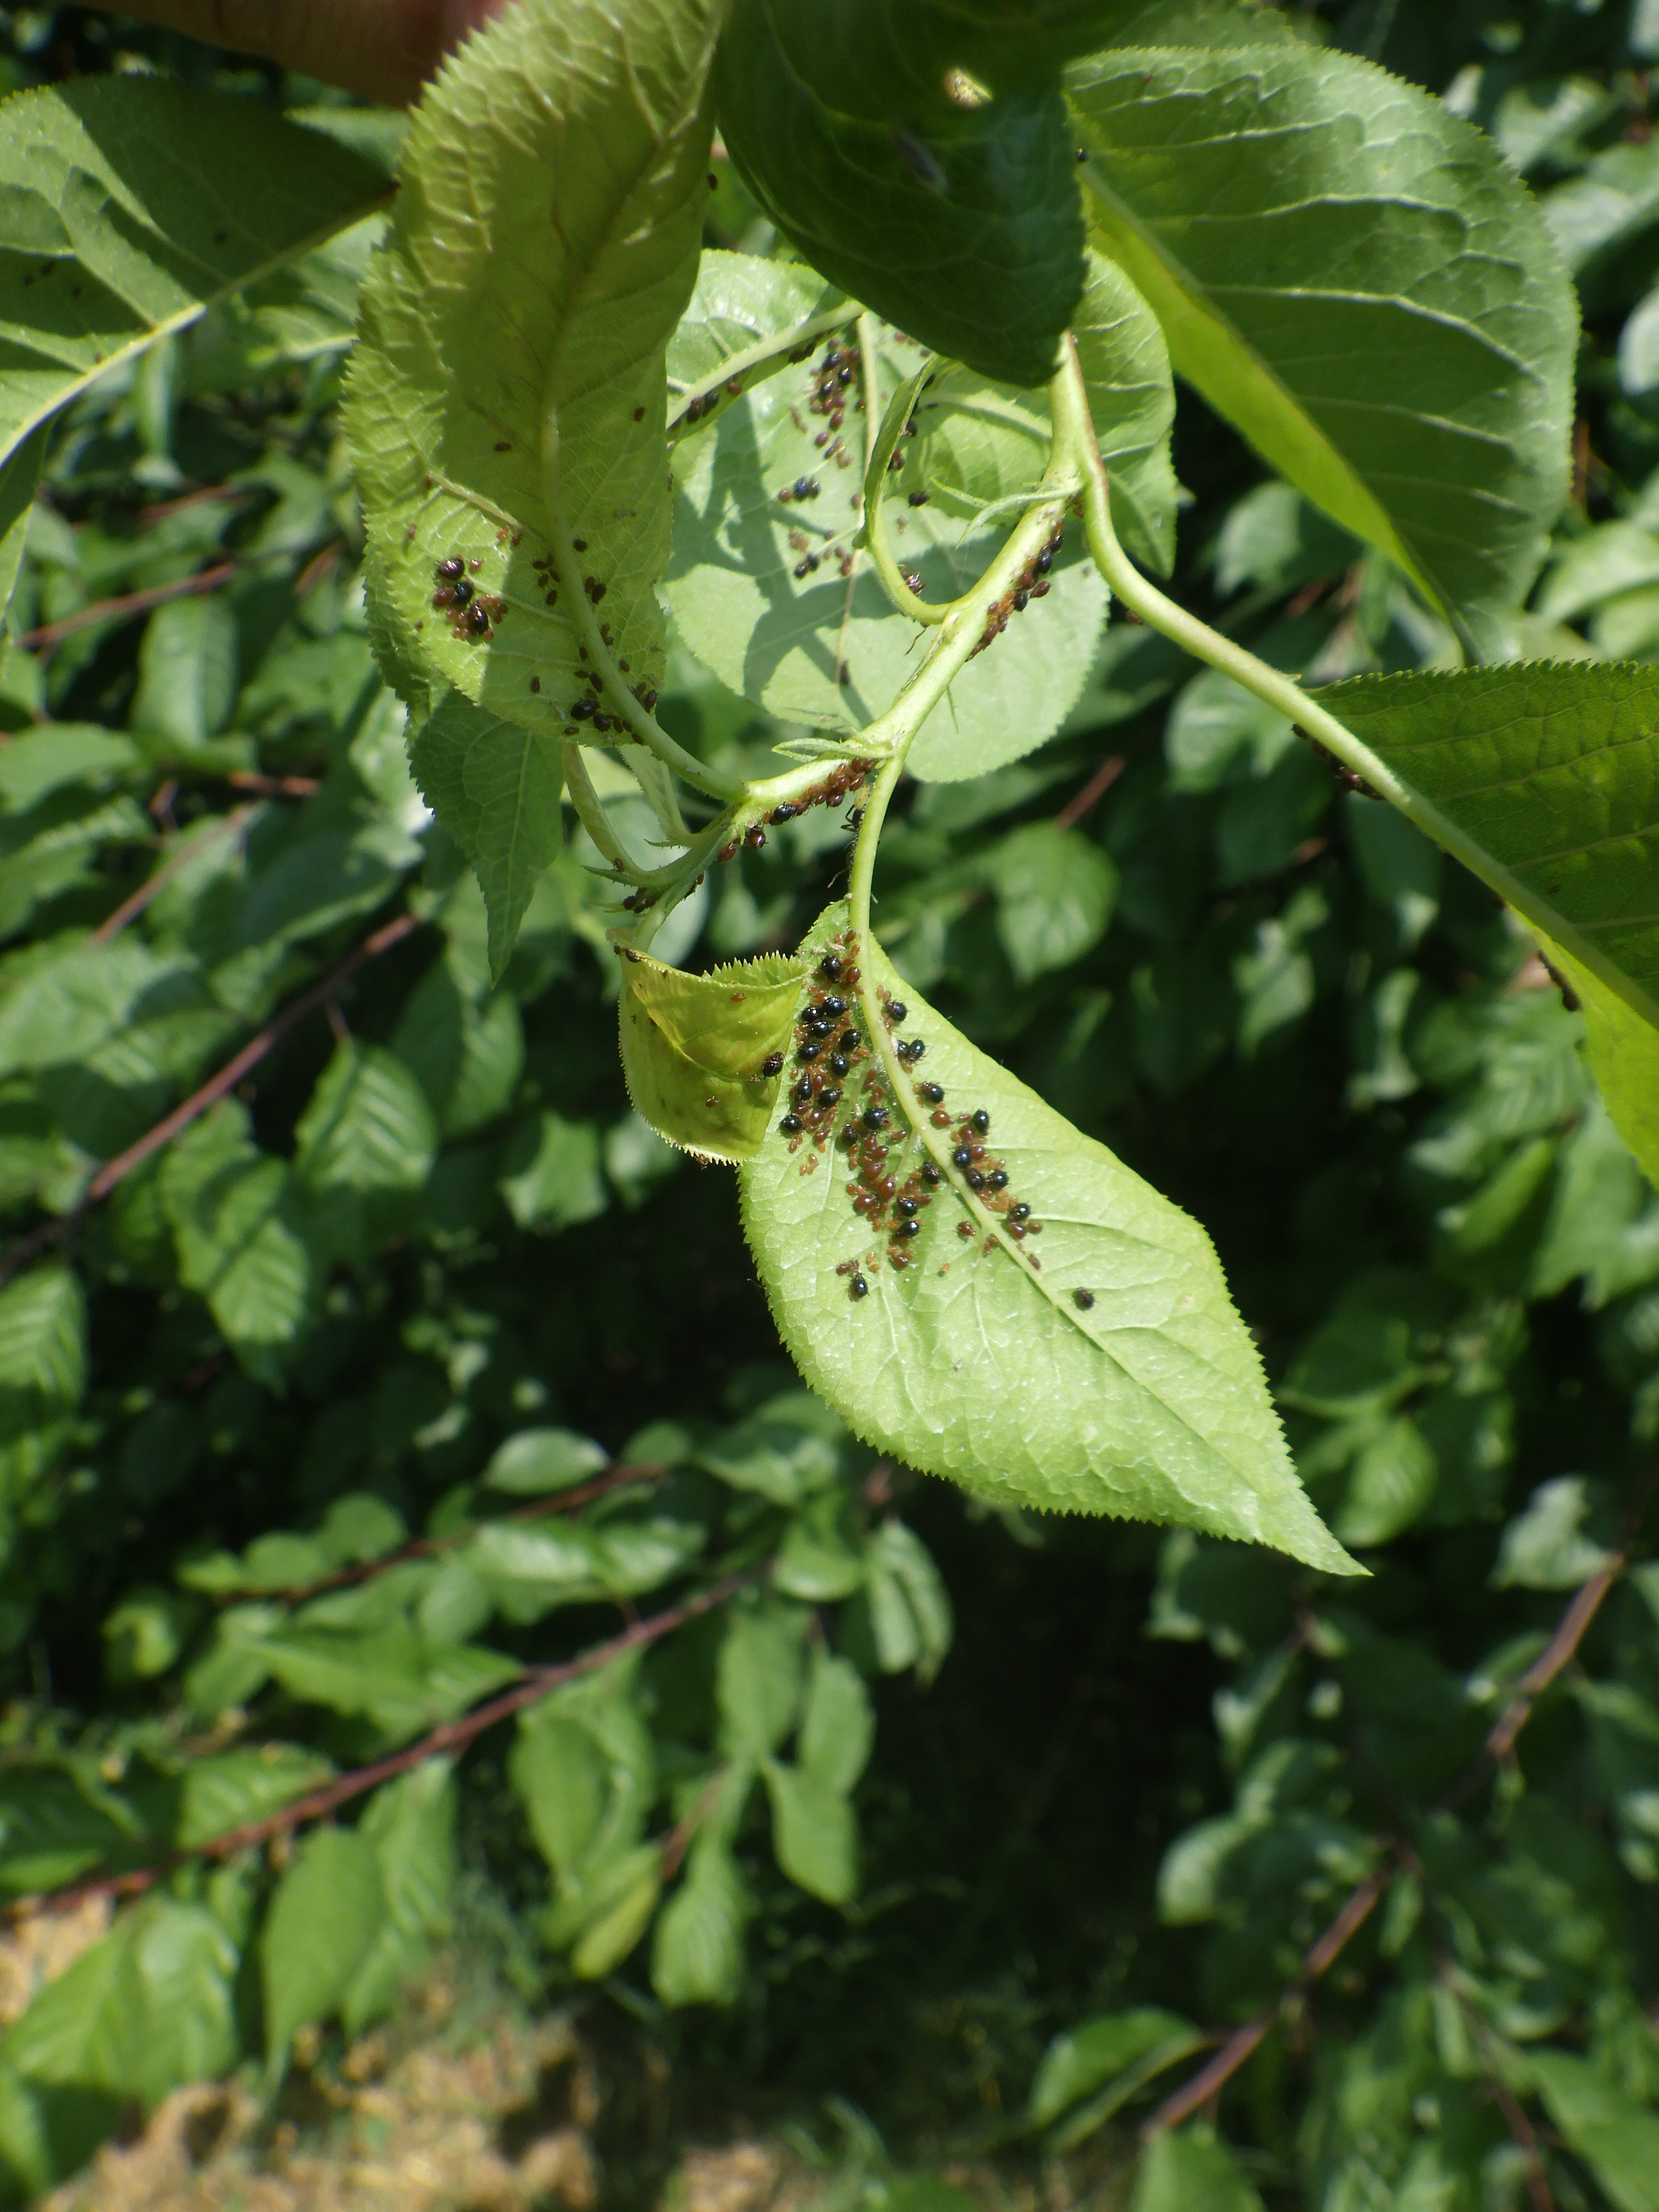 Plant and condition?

plum, aphids
